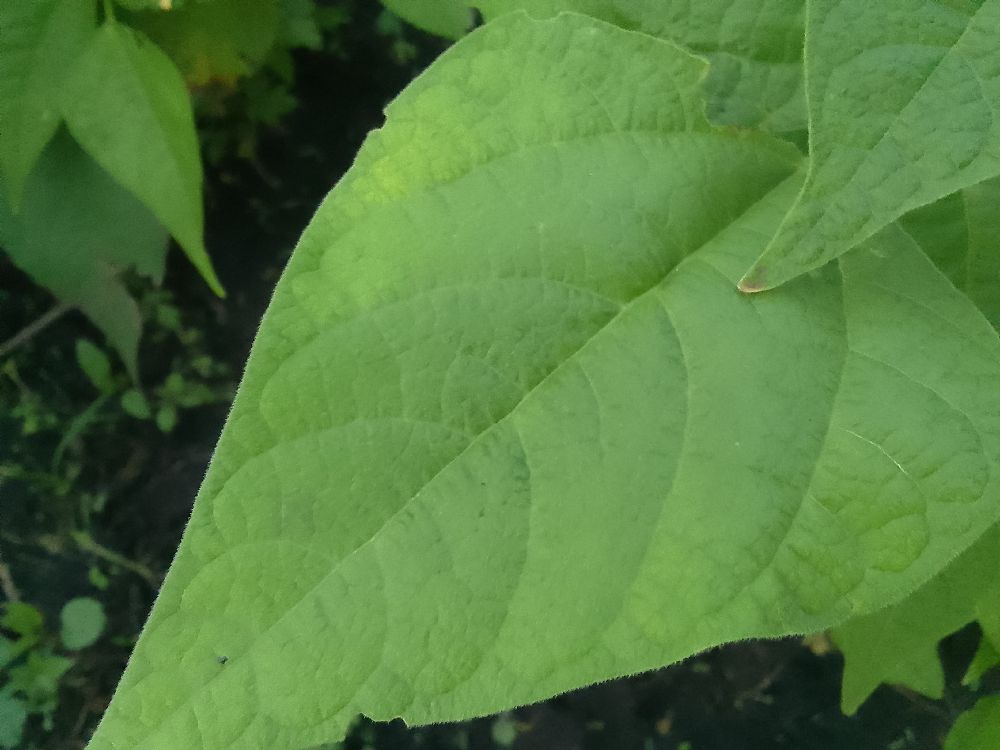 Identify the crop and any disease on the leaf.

common bean, healthy
